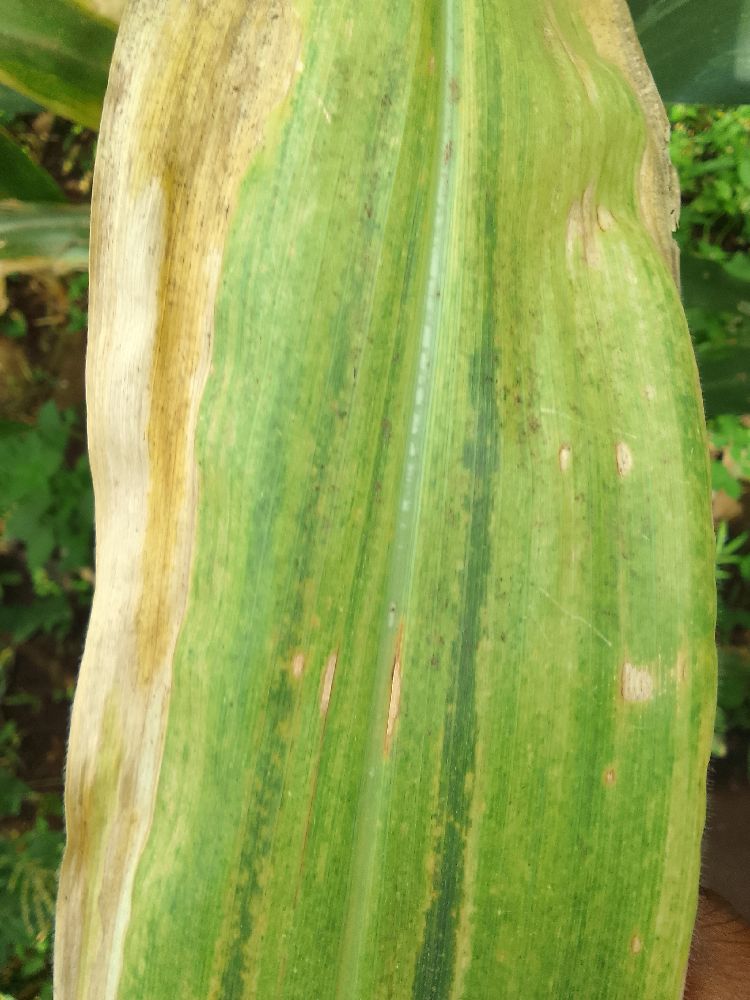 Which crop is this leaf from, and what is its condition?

maize, maize lethal necrosis
